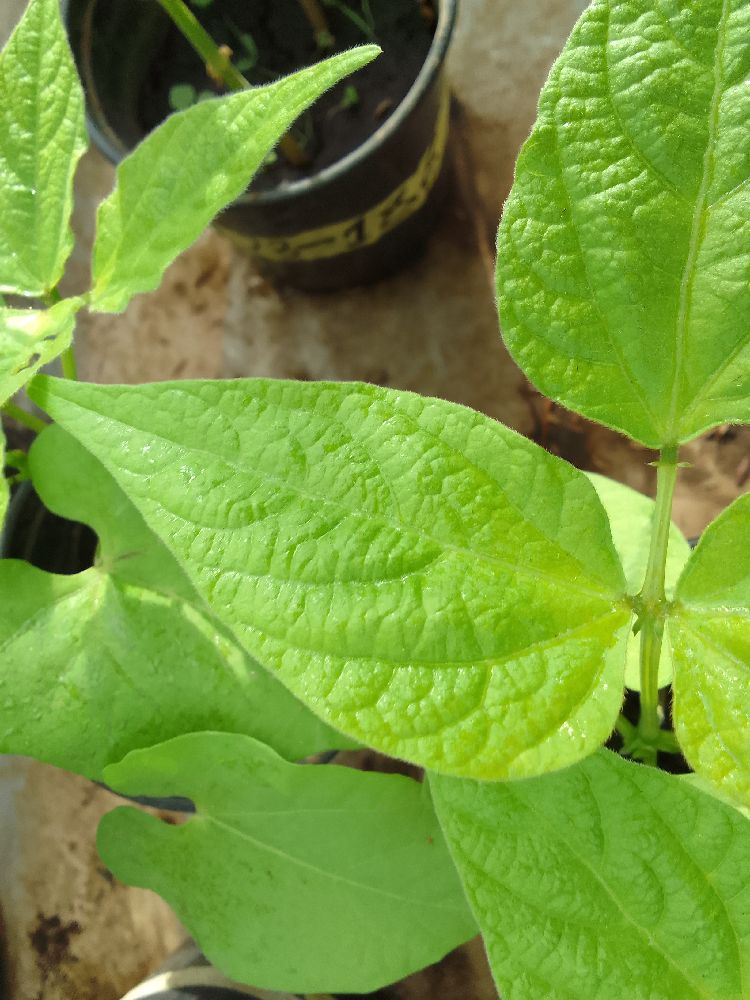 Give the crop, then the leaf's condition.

common bean, healthy
